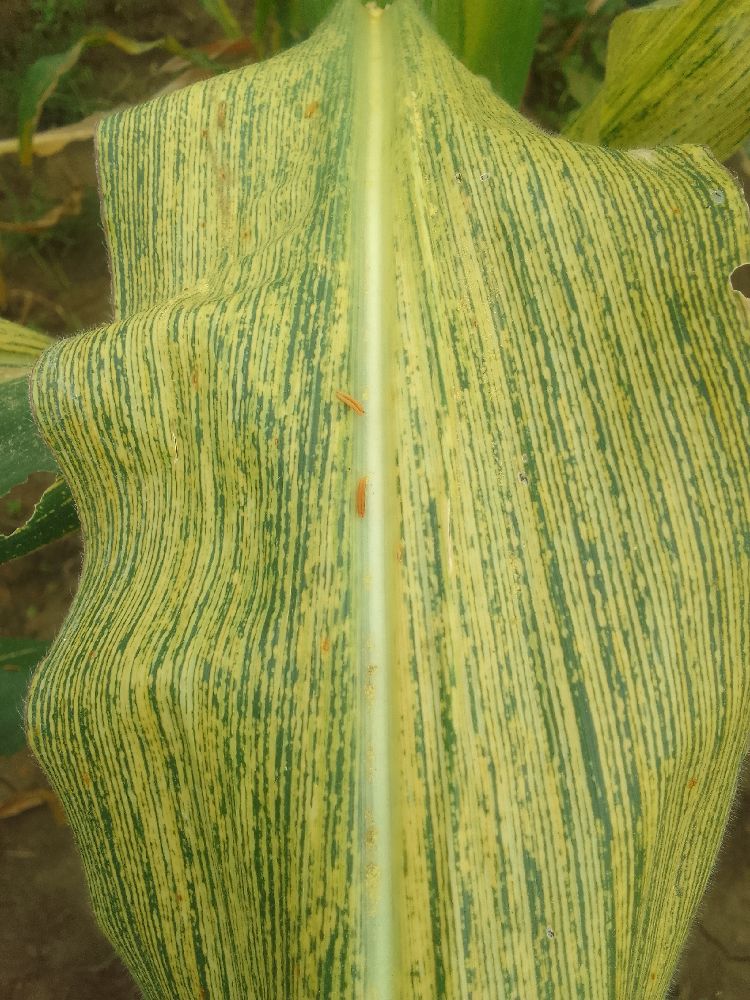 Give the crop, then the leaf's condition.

maize, maize streak virus
